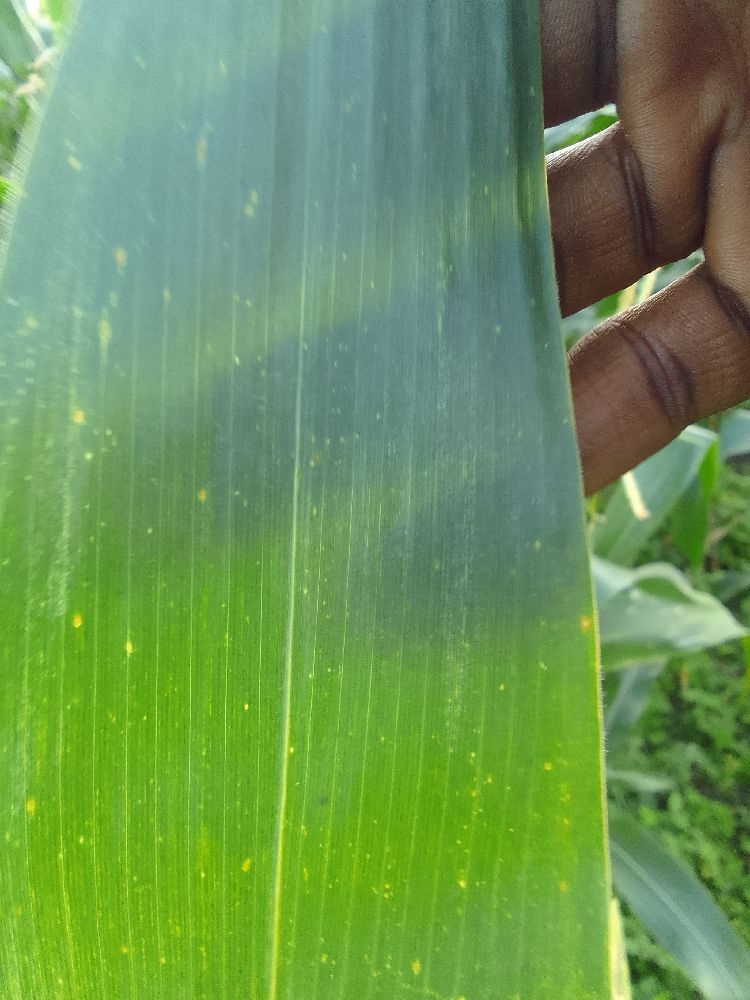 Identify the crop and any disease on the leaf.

maize, healthy
